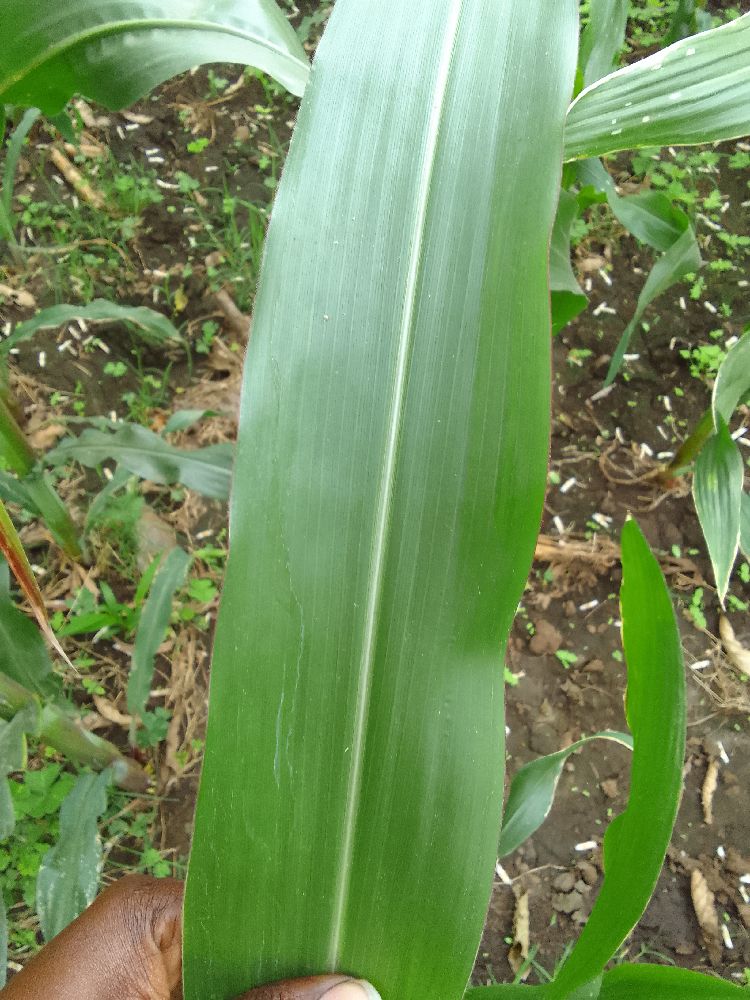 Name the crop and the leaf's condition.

maize, healthy
